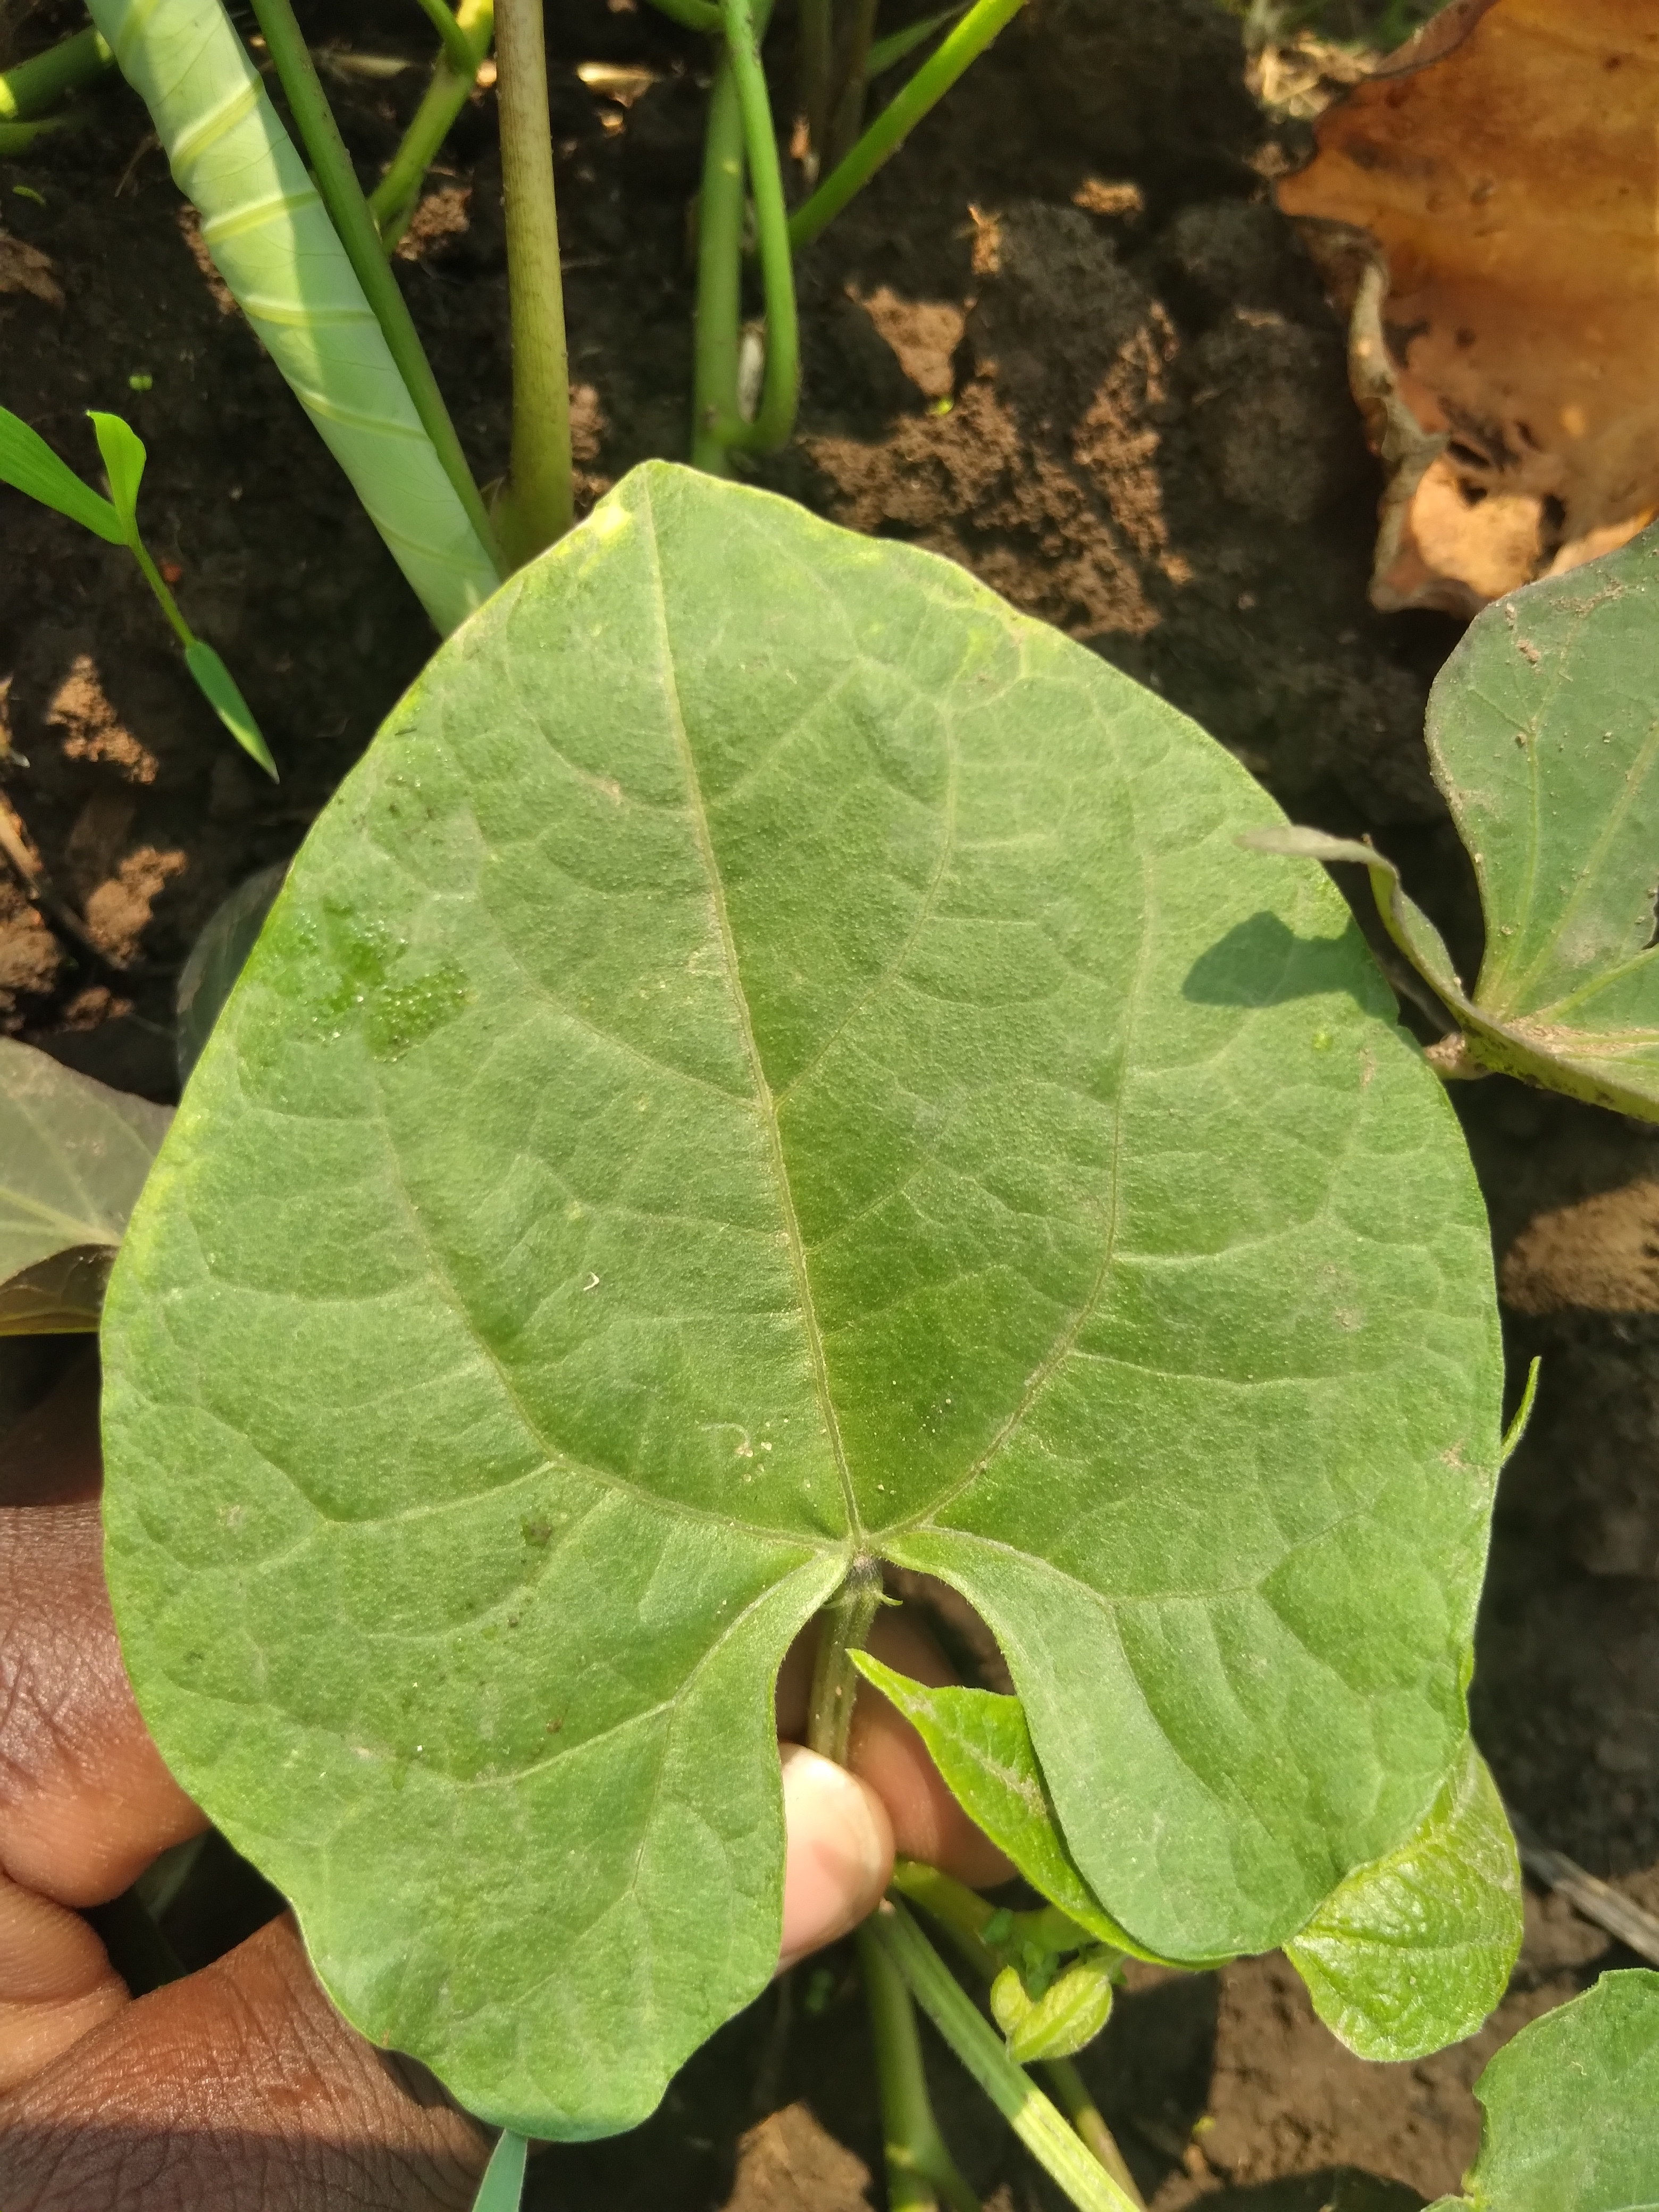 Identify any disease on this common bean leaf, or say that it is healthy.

healthy
